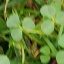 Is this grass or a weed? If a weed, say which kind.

unstructured weed
